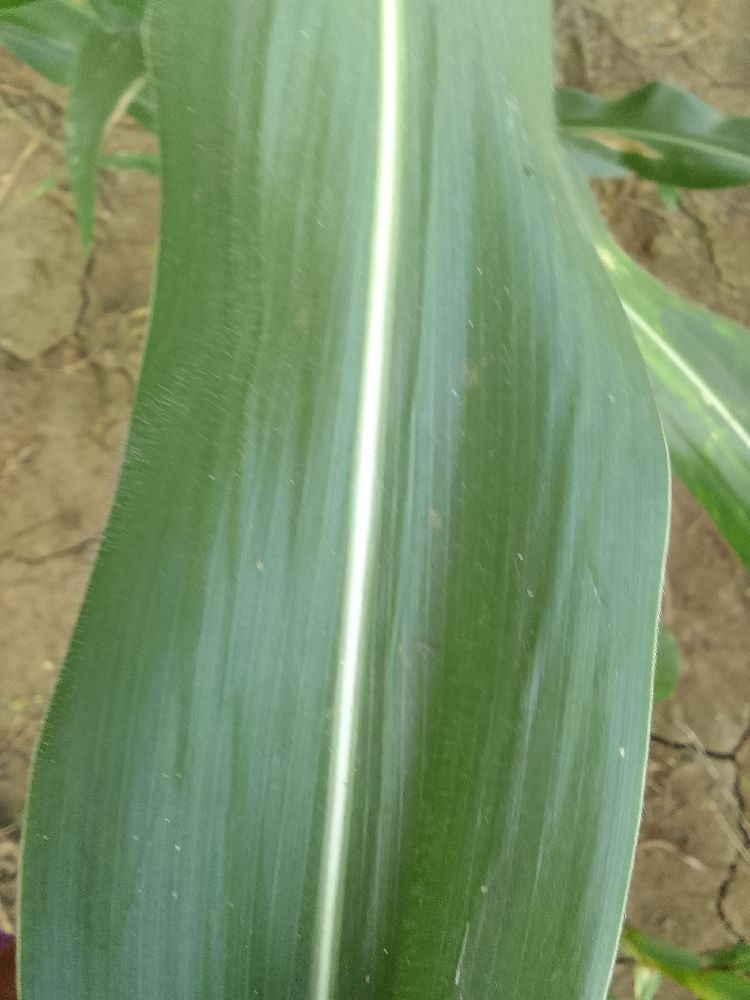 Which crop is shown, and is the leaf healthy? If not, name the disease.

maize, healthy
